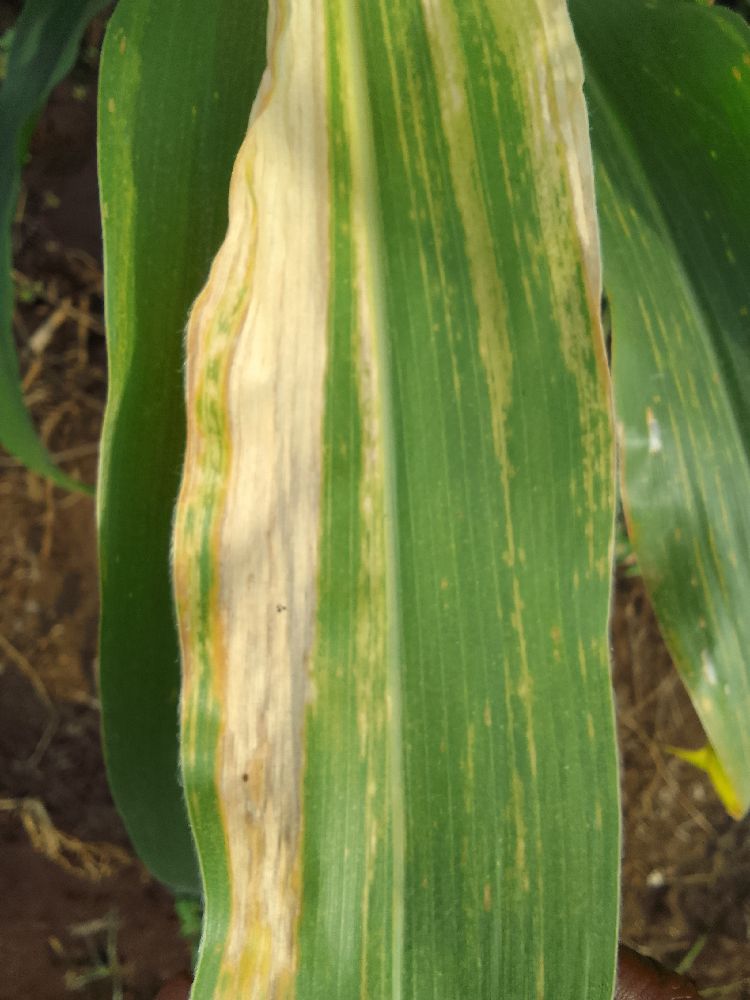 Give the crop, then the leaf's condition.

maize, maize lethal necrosis
